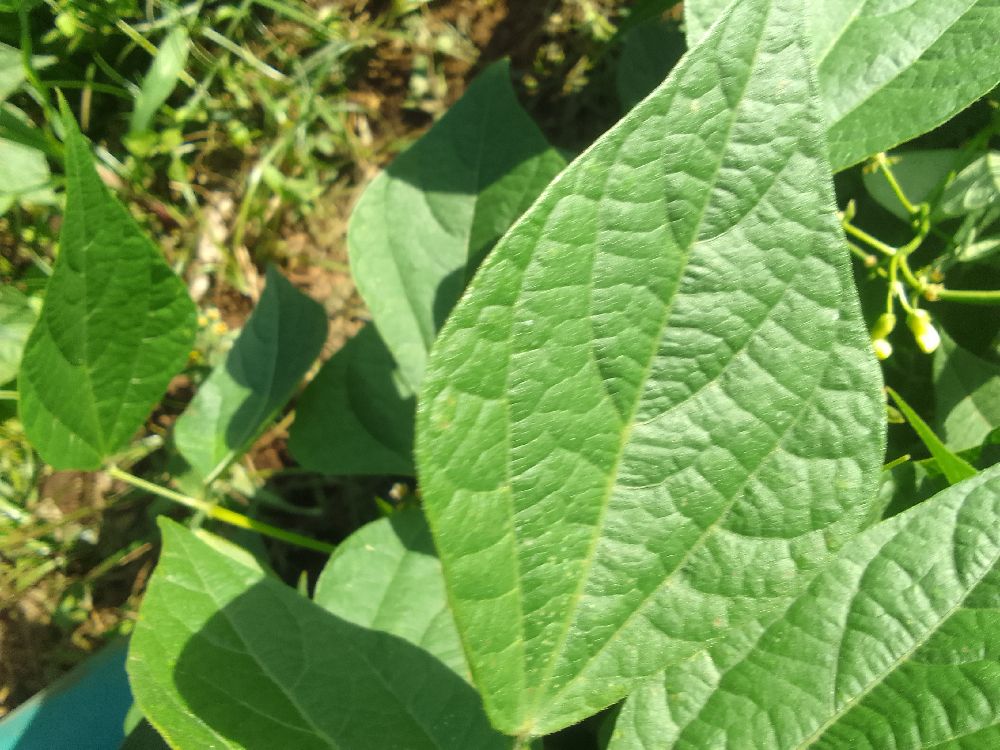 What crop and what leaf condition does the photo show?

common bean, healthy
